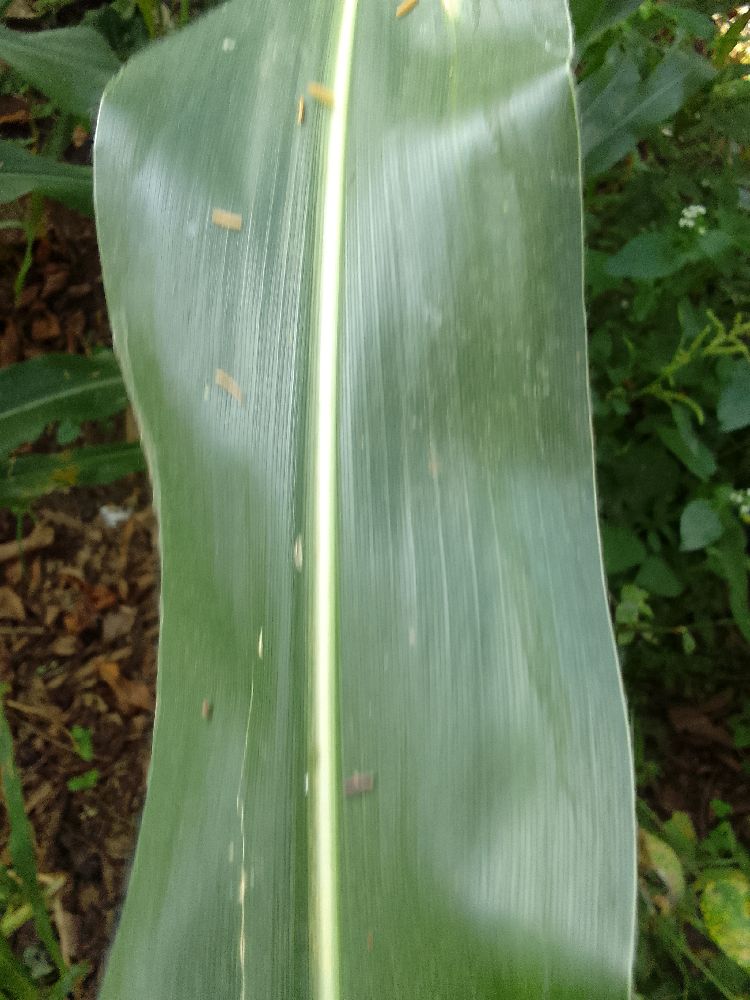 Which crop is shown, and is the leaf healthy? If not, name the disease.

maize, healthy
